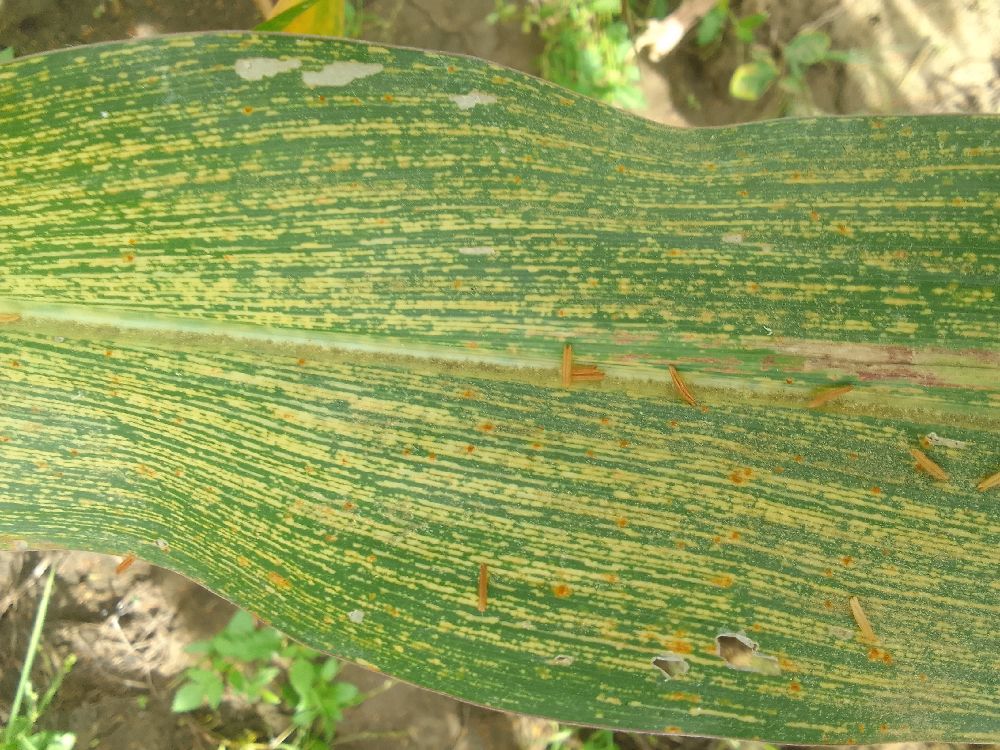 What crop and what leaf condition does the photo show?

maize, maize streak virus
